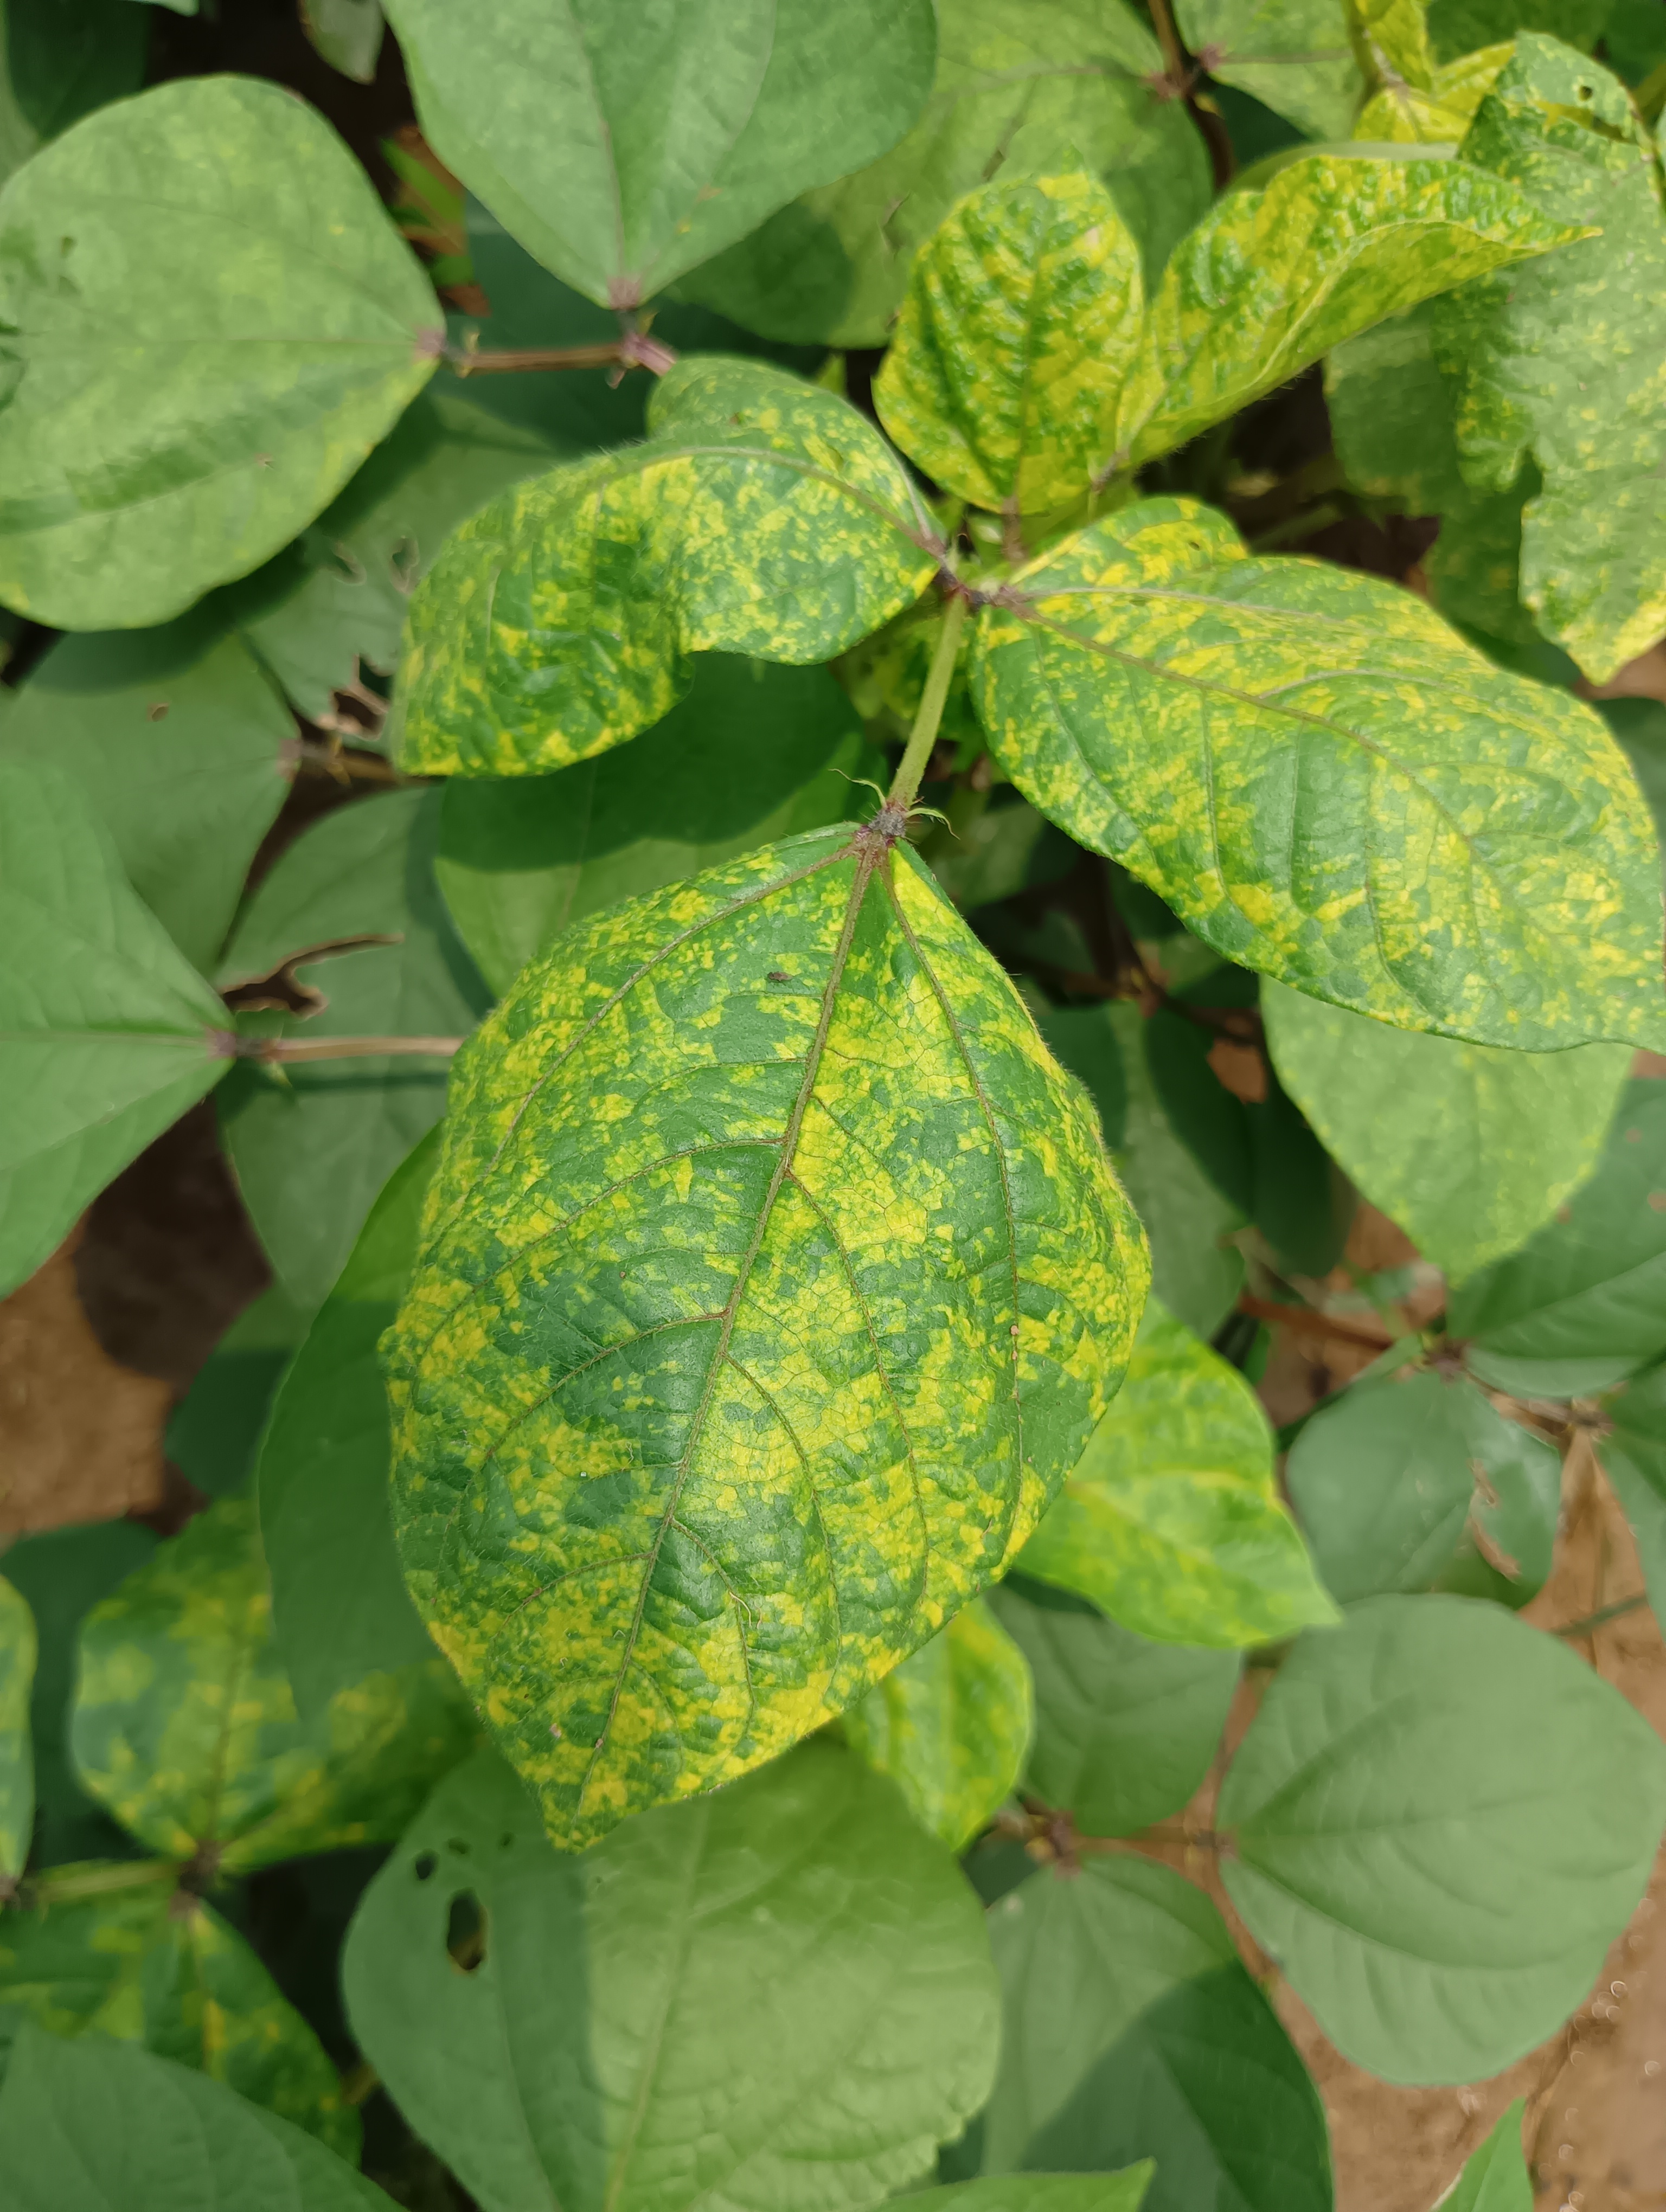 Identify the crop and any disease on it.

mungbean, yellow mosaic
